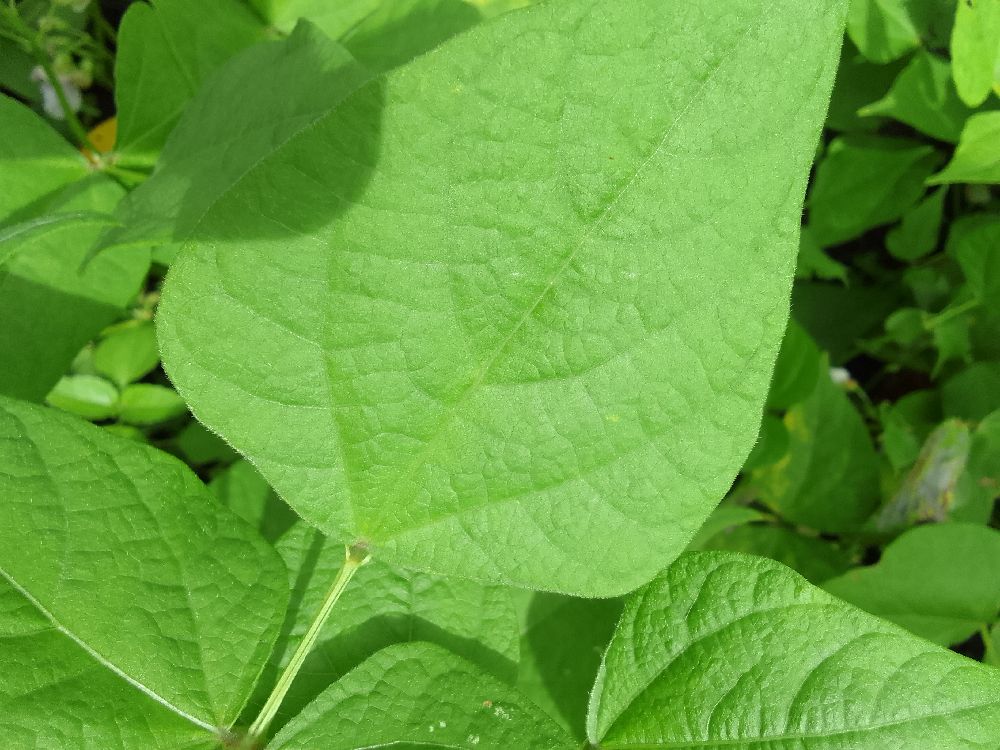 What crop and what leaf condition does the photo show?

common bean, healthy
